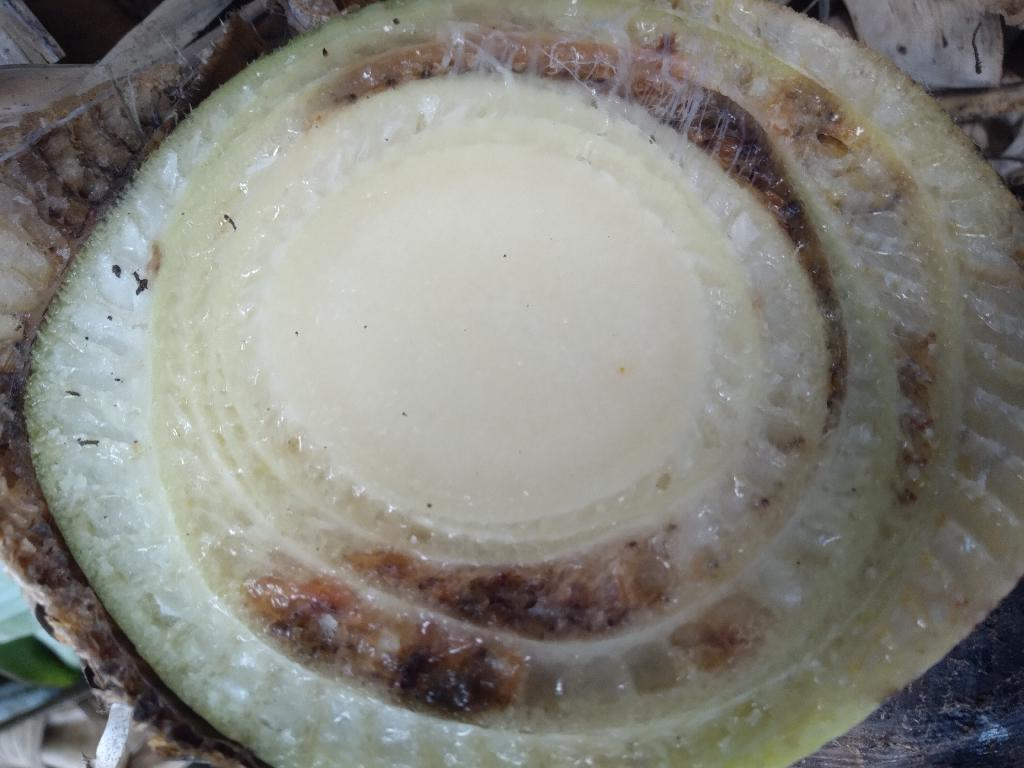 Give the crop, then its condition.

banana, fusarium wilt race 1
